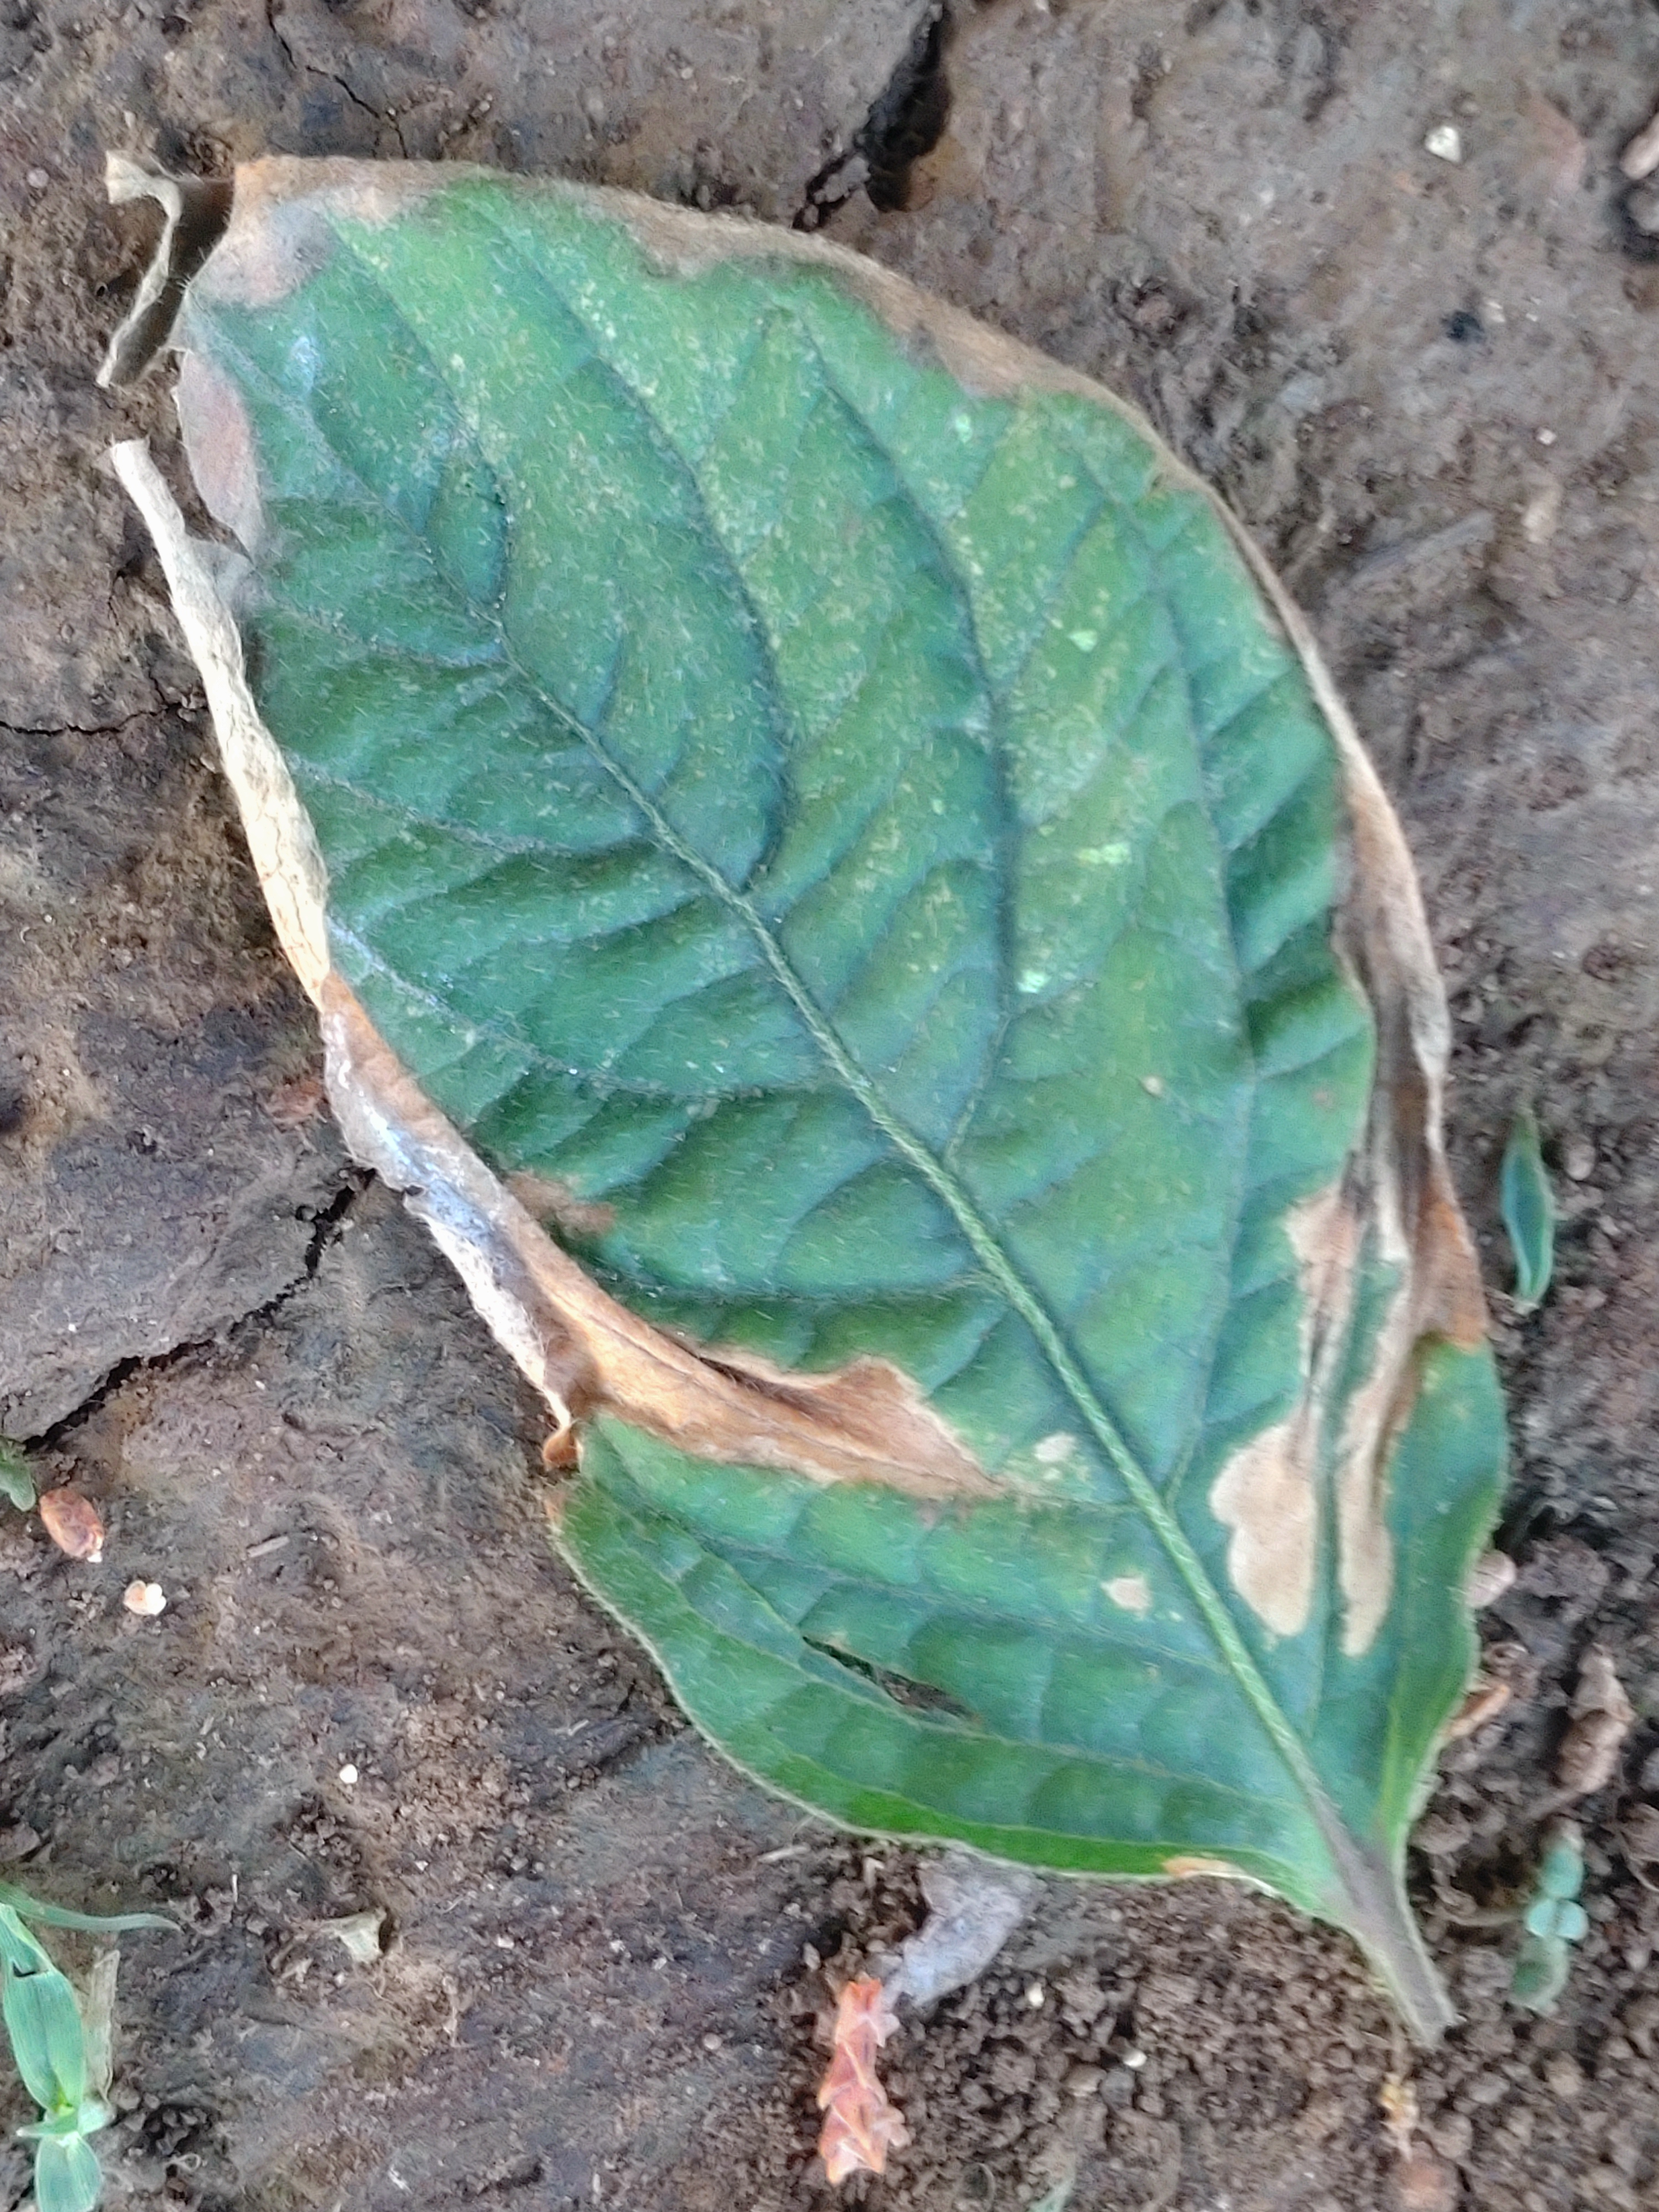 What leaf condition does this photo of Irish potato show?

early blight
